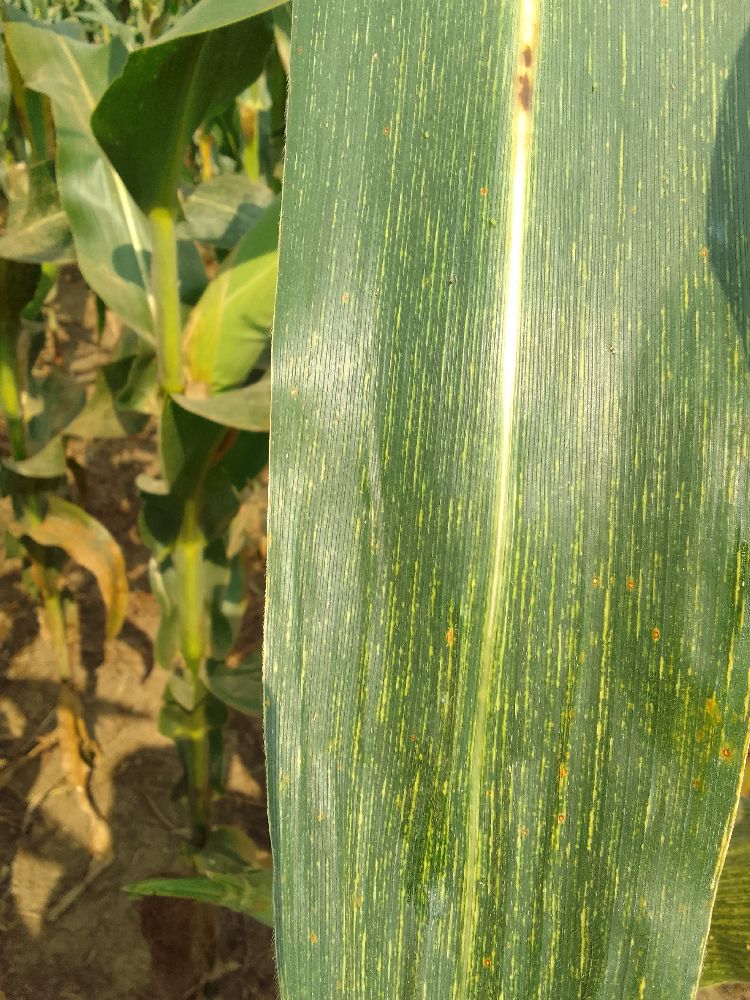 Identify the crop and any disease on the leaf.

maize, maize streak virus
